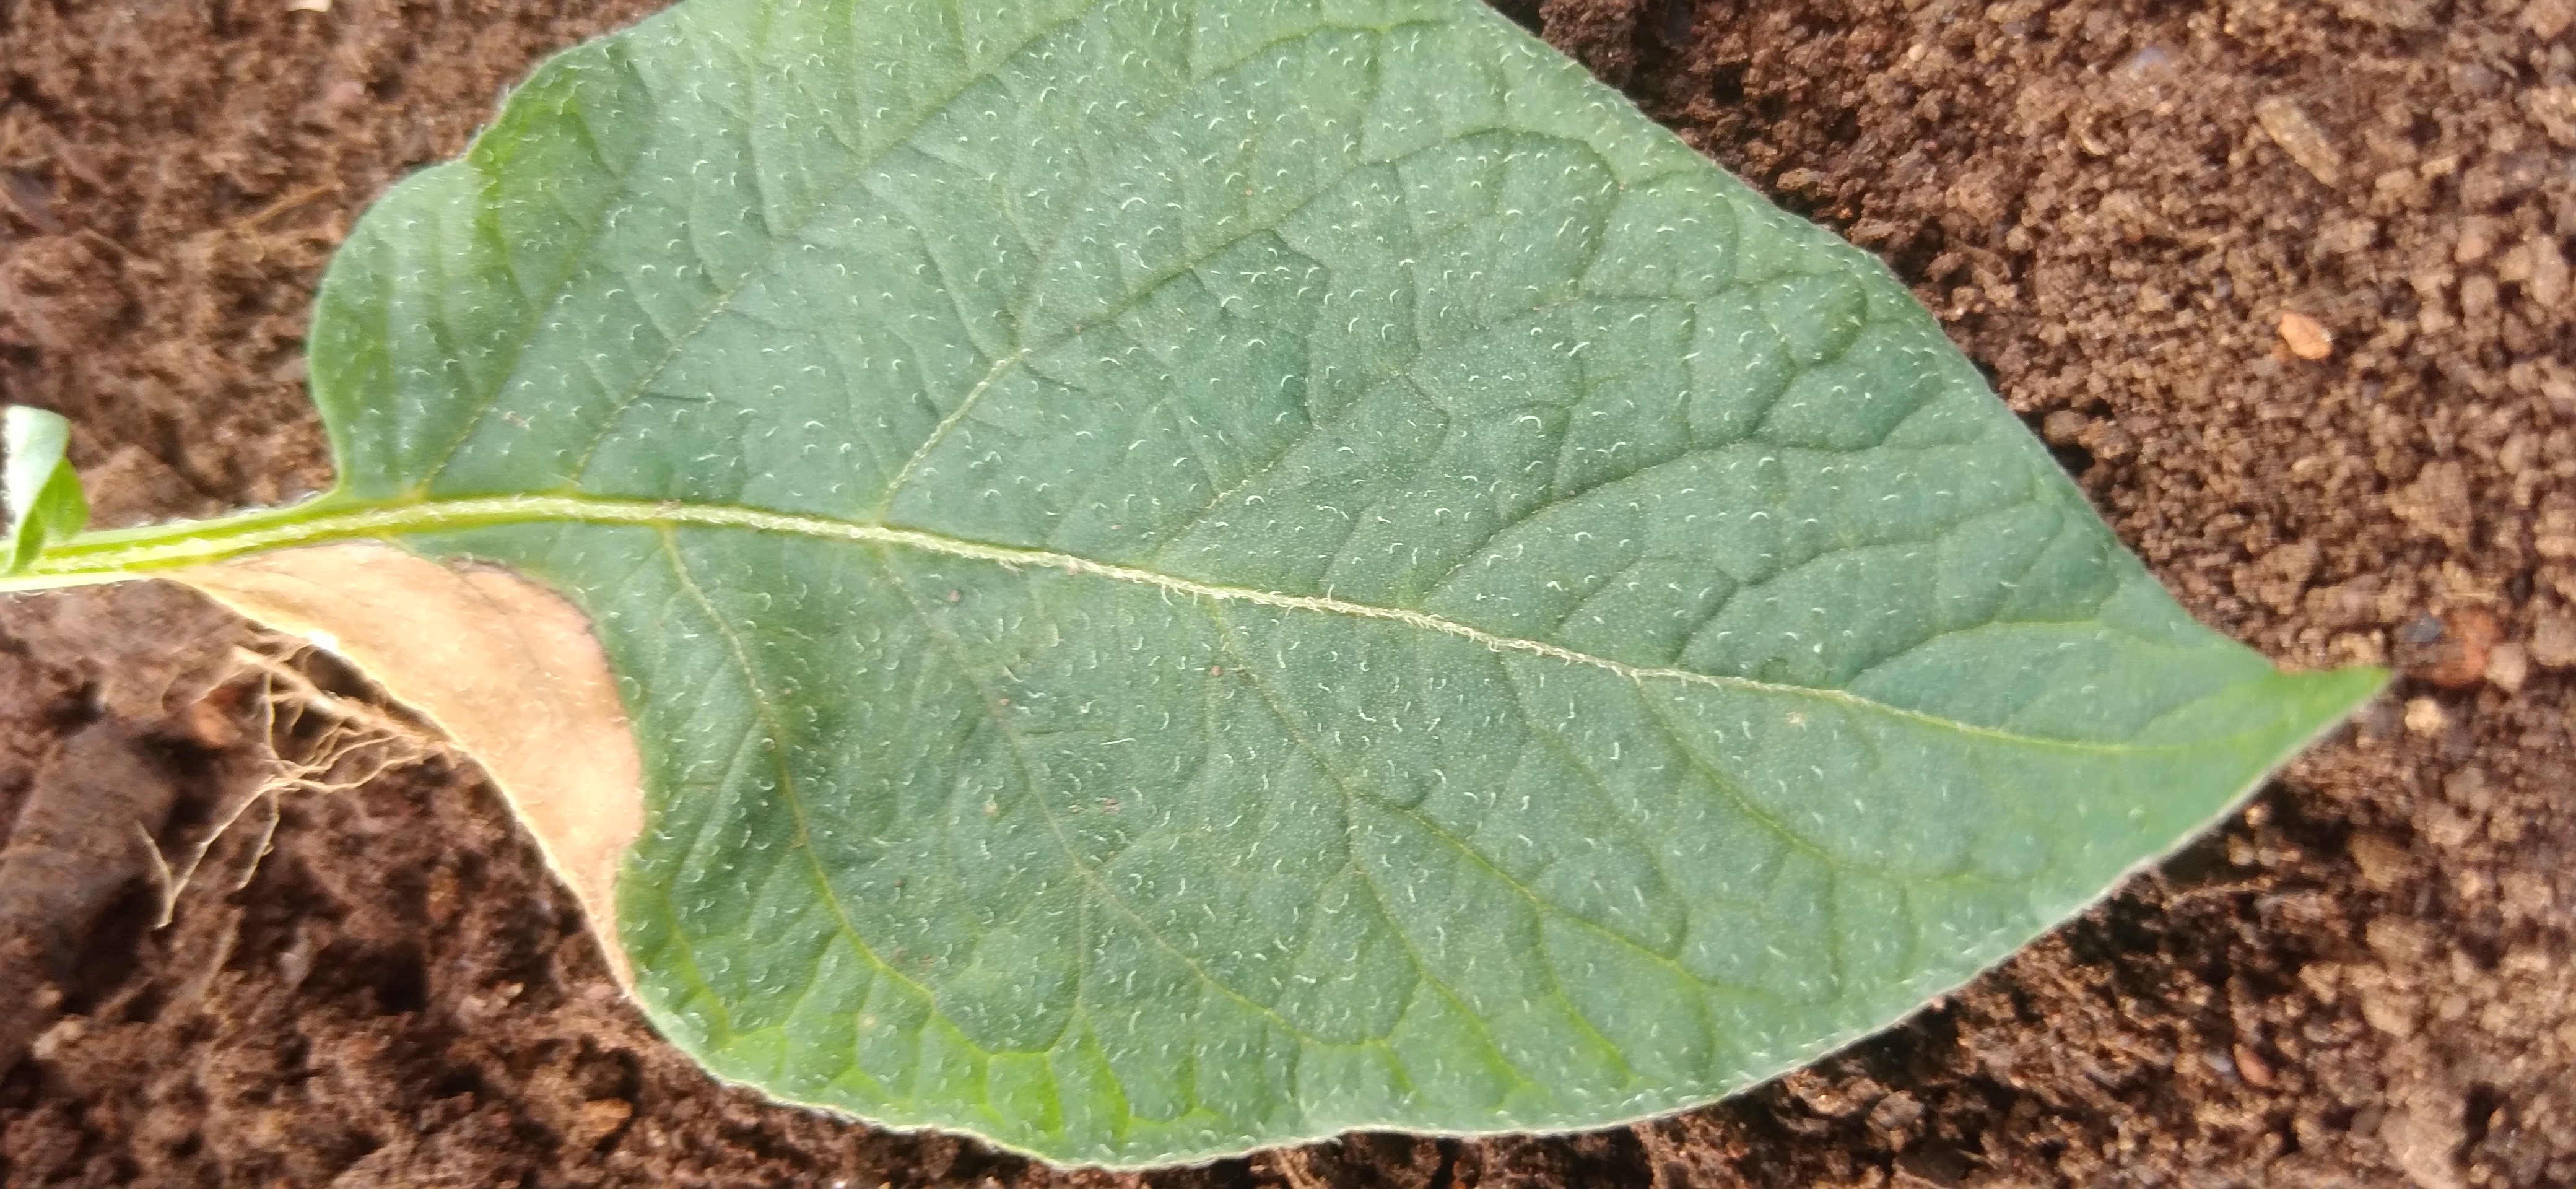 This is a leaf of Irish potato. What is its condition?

early blight
